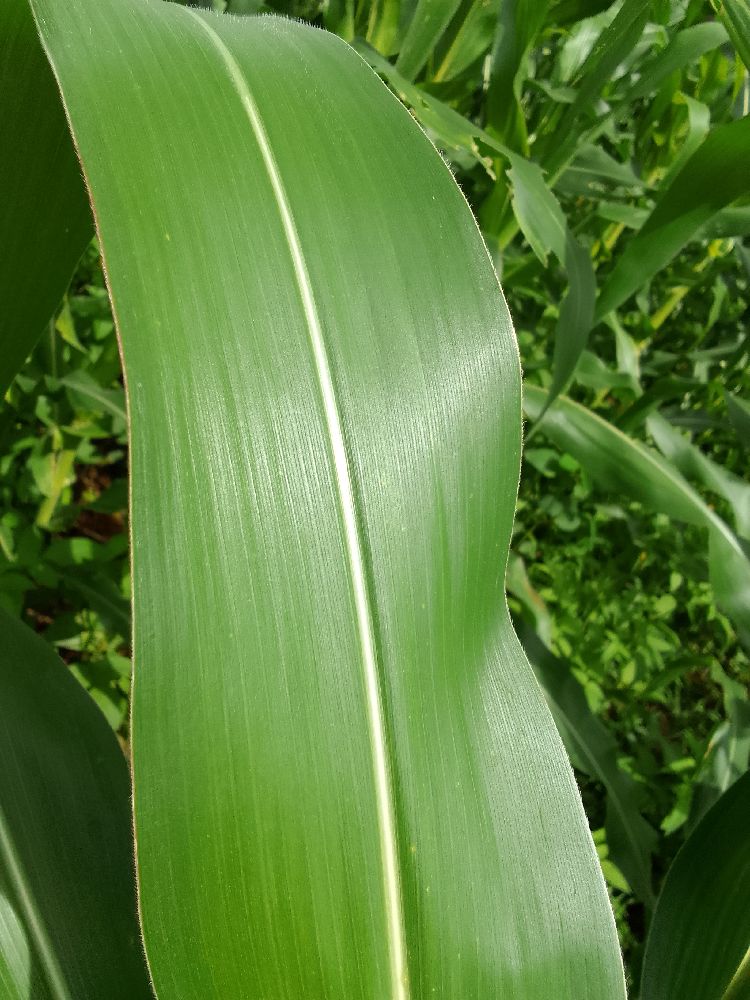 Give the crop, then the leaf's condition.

maize, healthy
